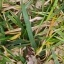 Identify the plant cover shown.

grass
